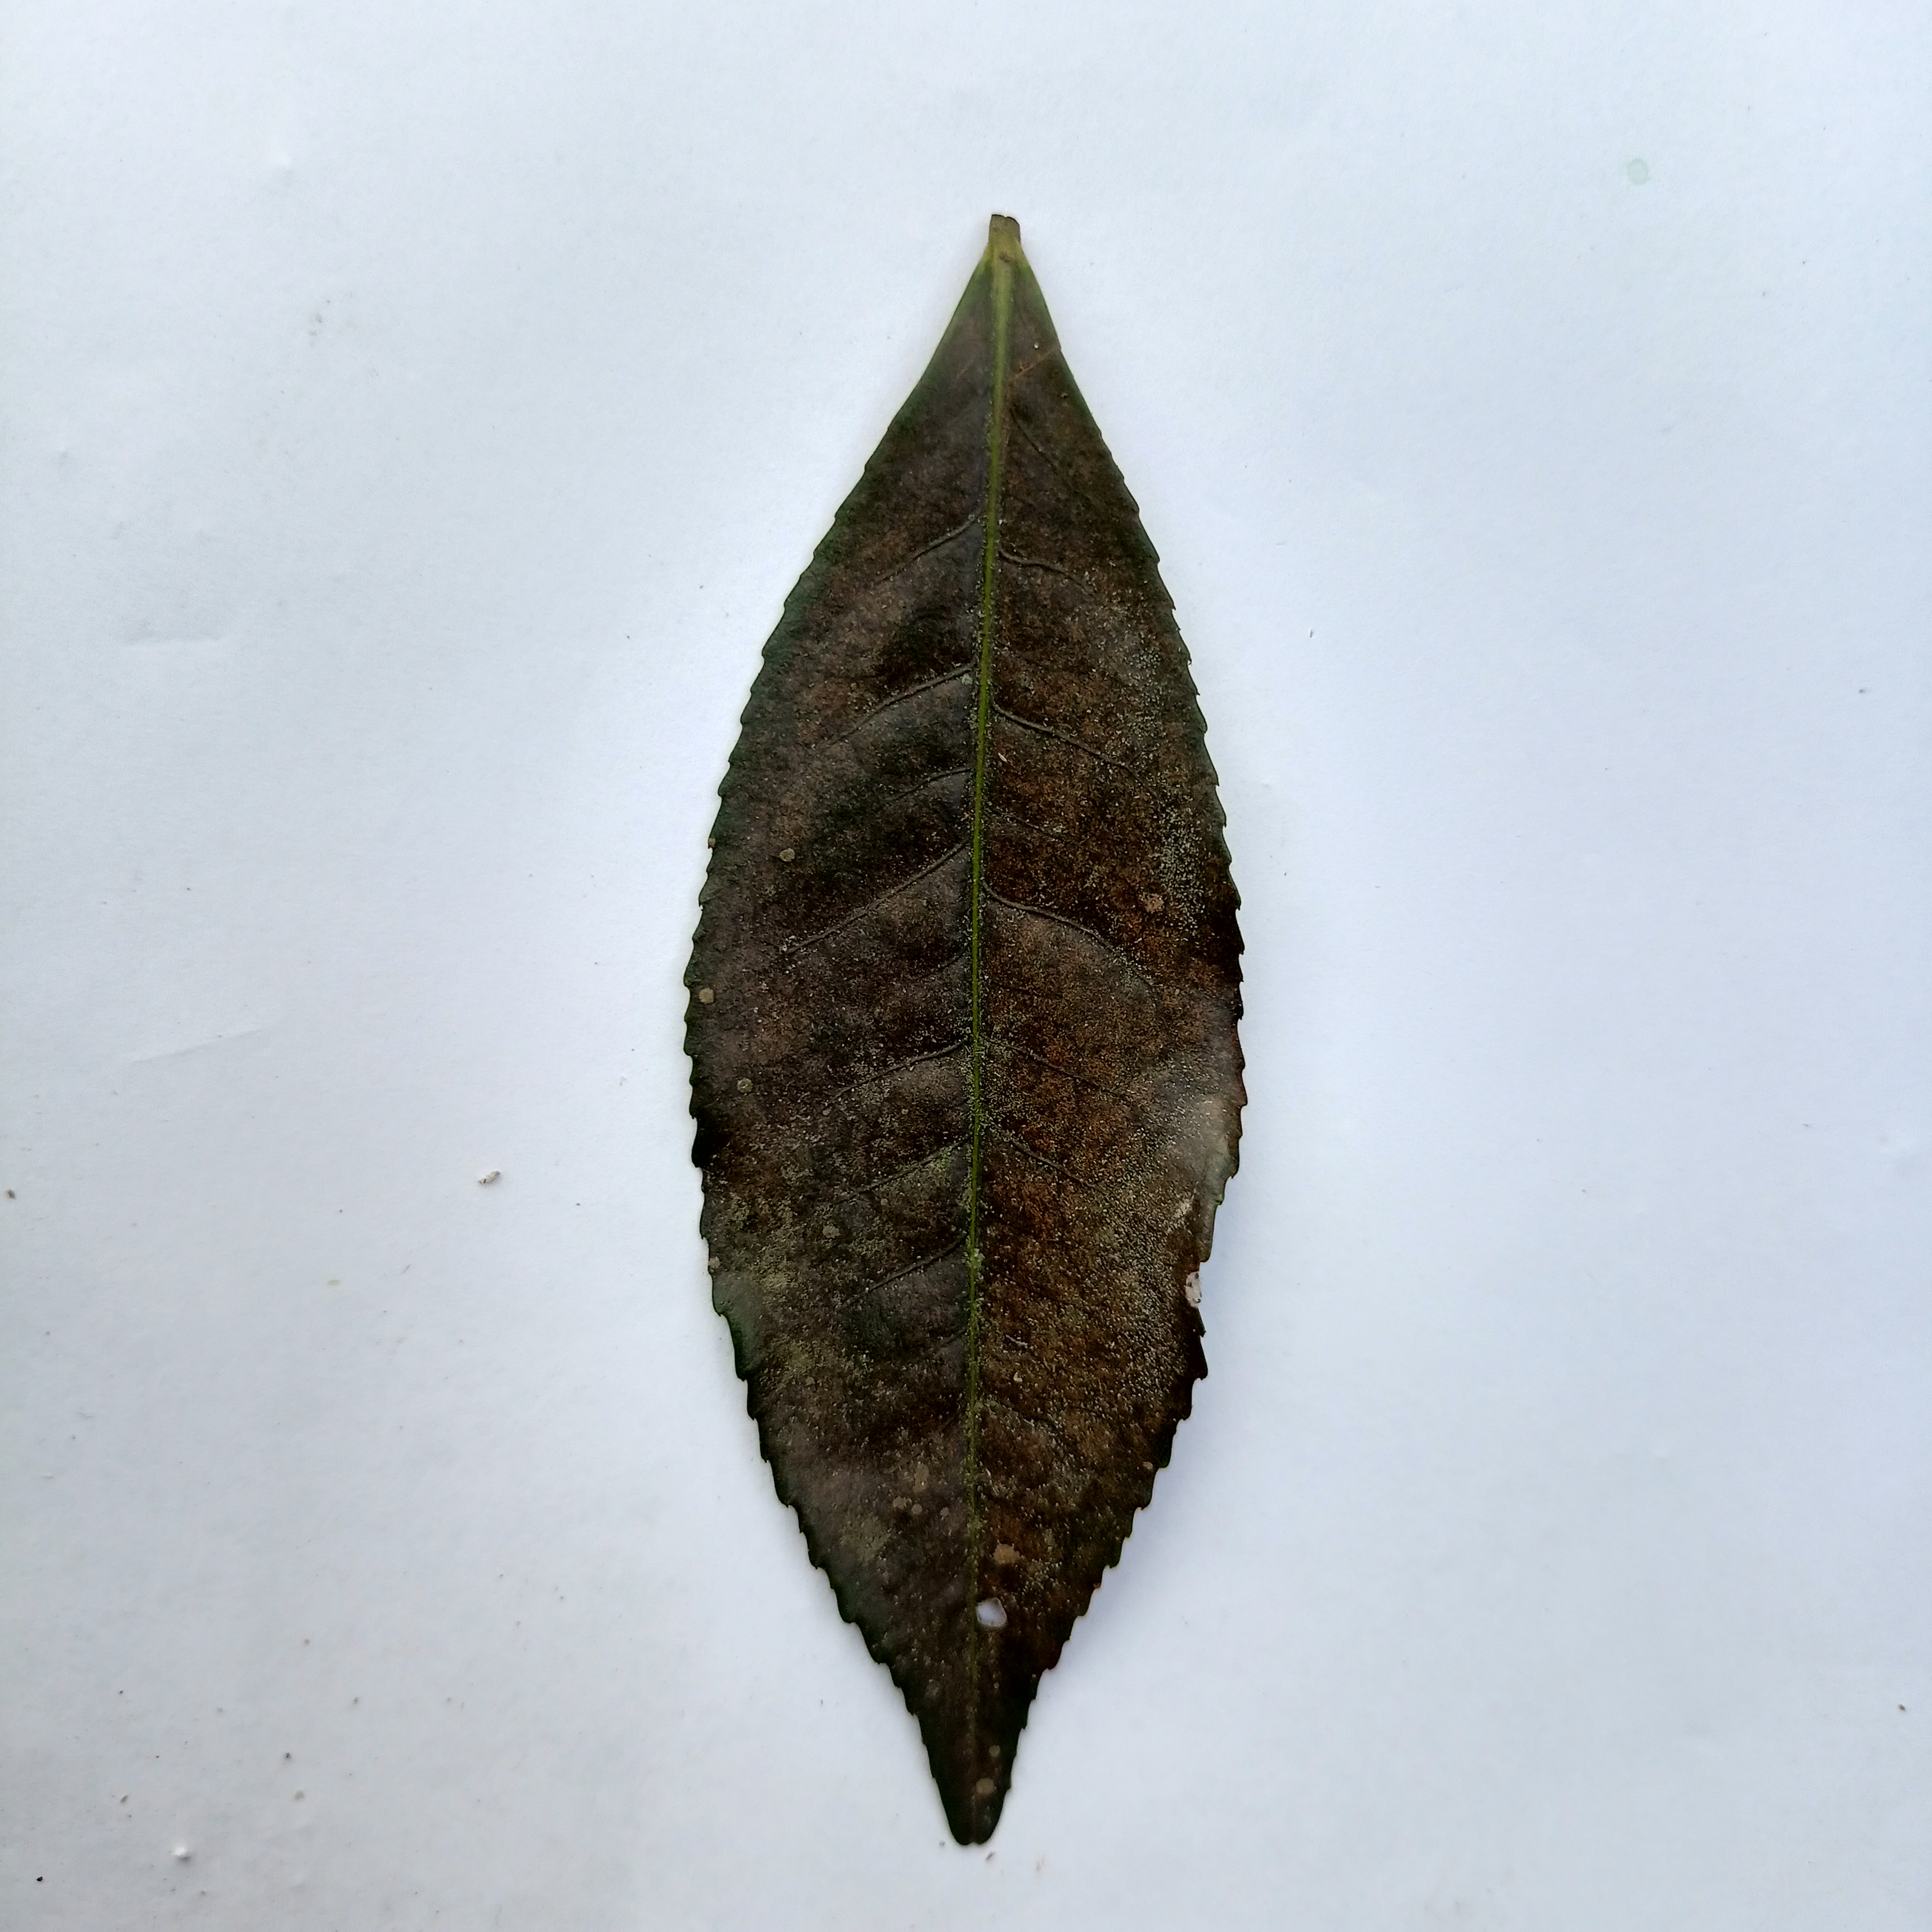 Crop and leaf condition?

tea, red rust
